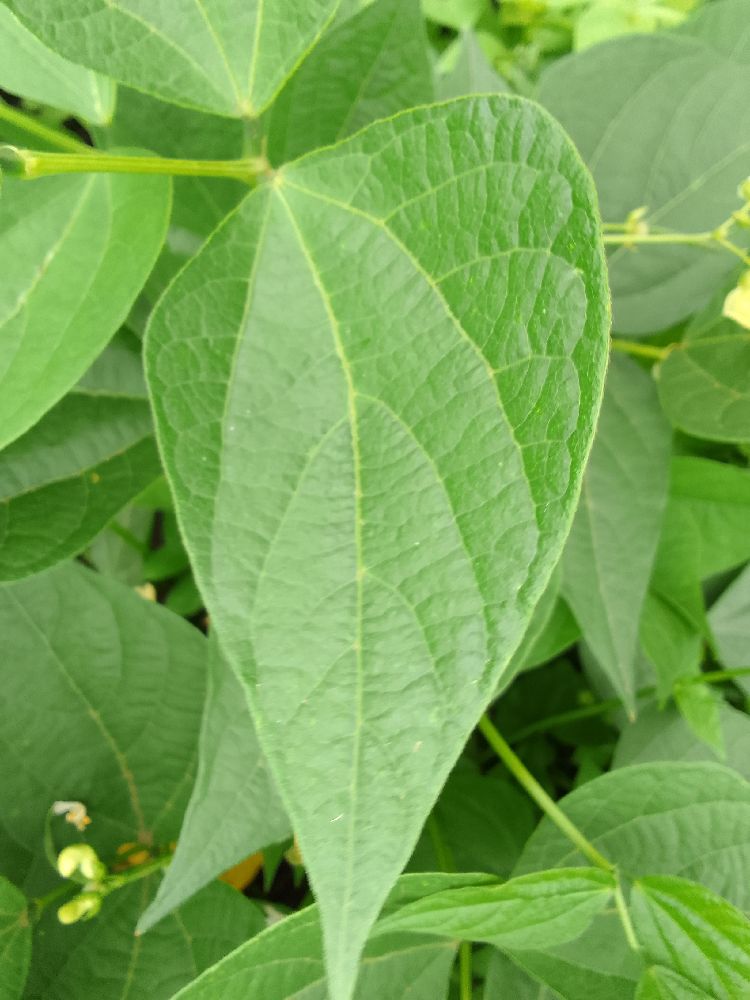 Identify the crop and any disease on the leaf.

common bean, healthy
